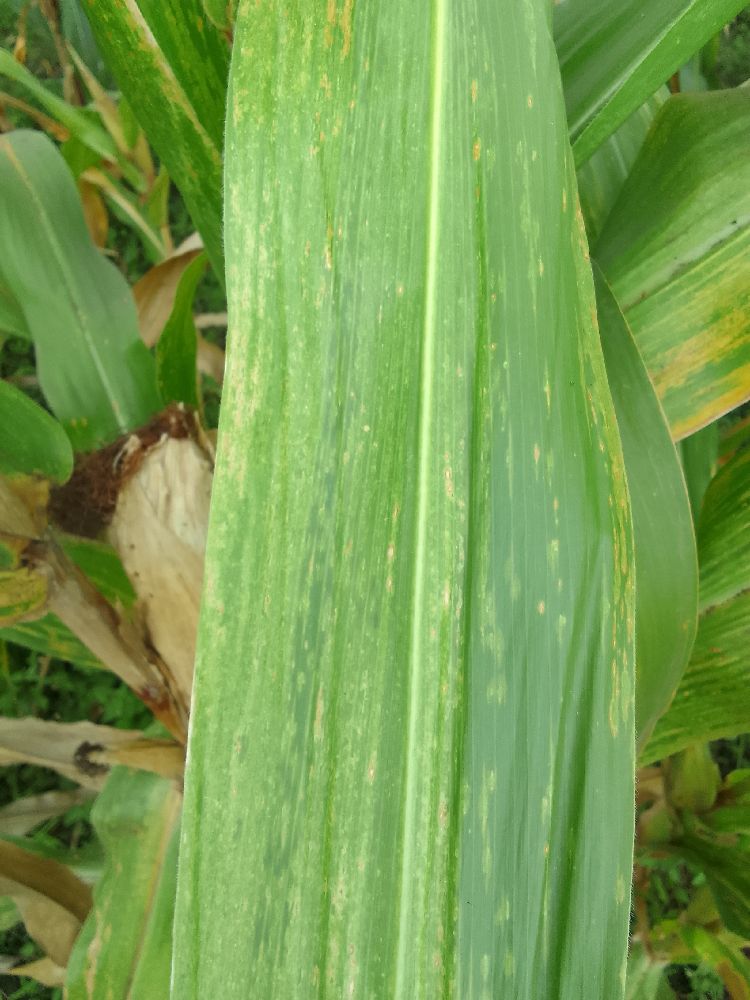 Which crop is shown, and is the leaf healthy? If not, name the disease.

maize, maize lethal necrosis
